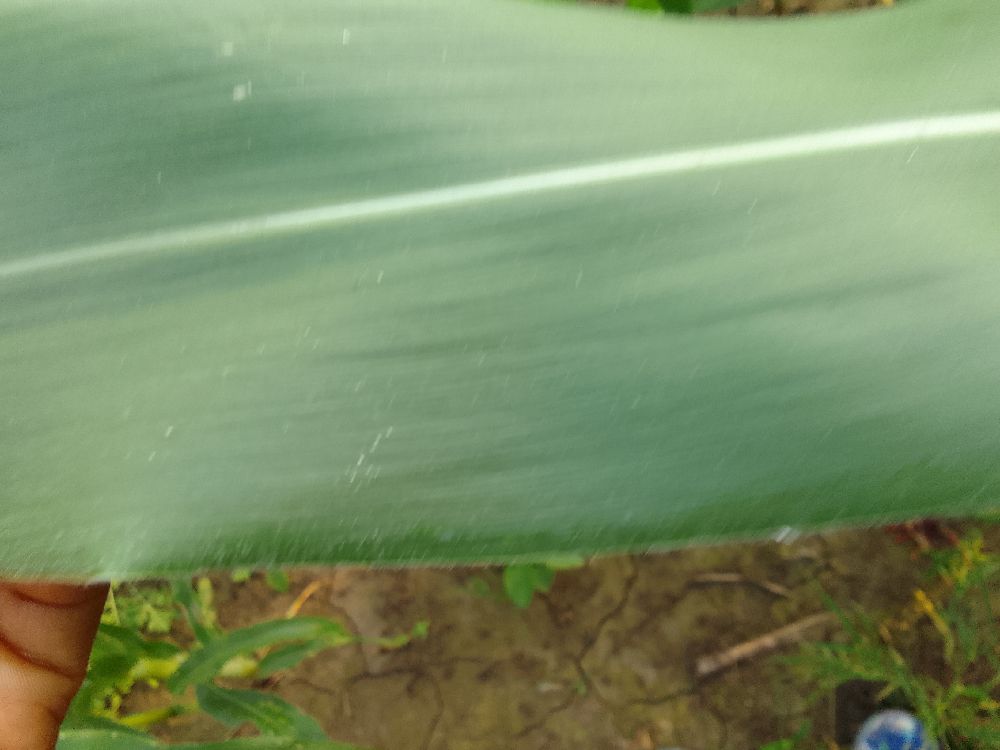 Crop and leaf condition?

maize, healthy
